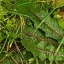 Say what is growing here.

structured weed
